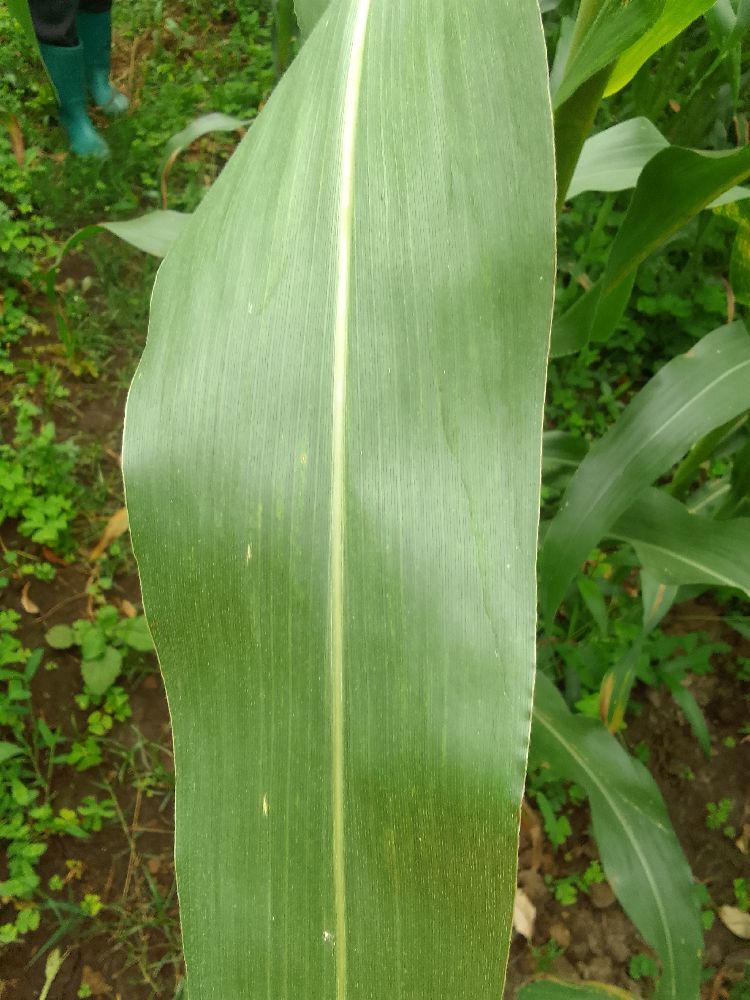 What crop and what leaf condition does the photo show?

maize, healthy
